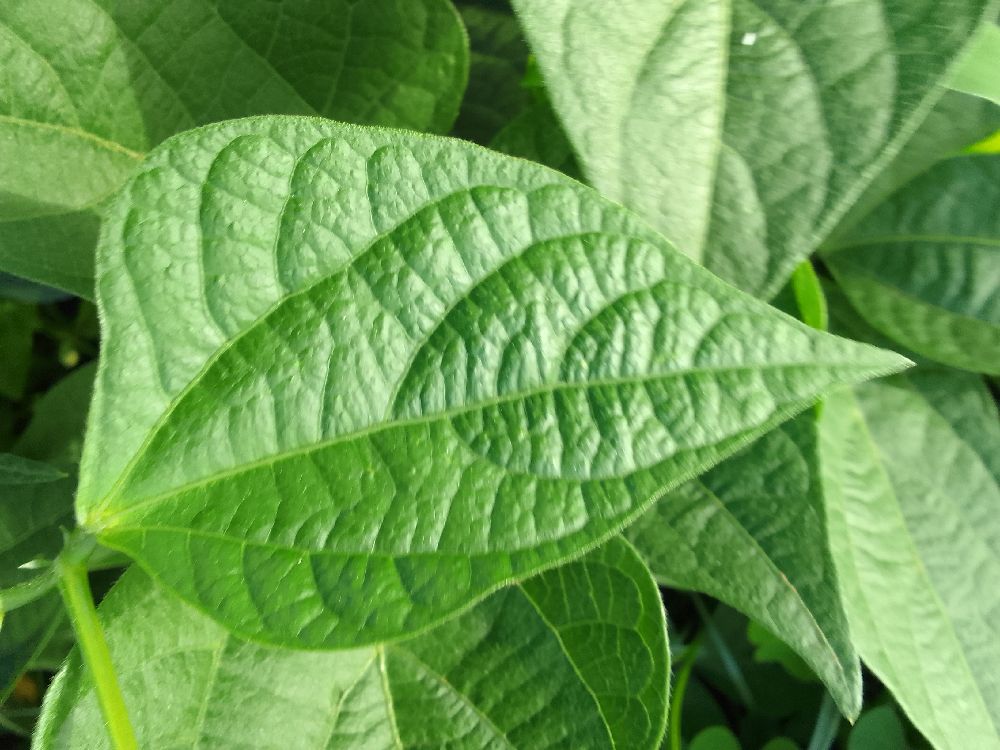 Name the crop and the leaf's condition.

common bean, healthy
